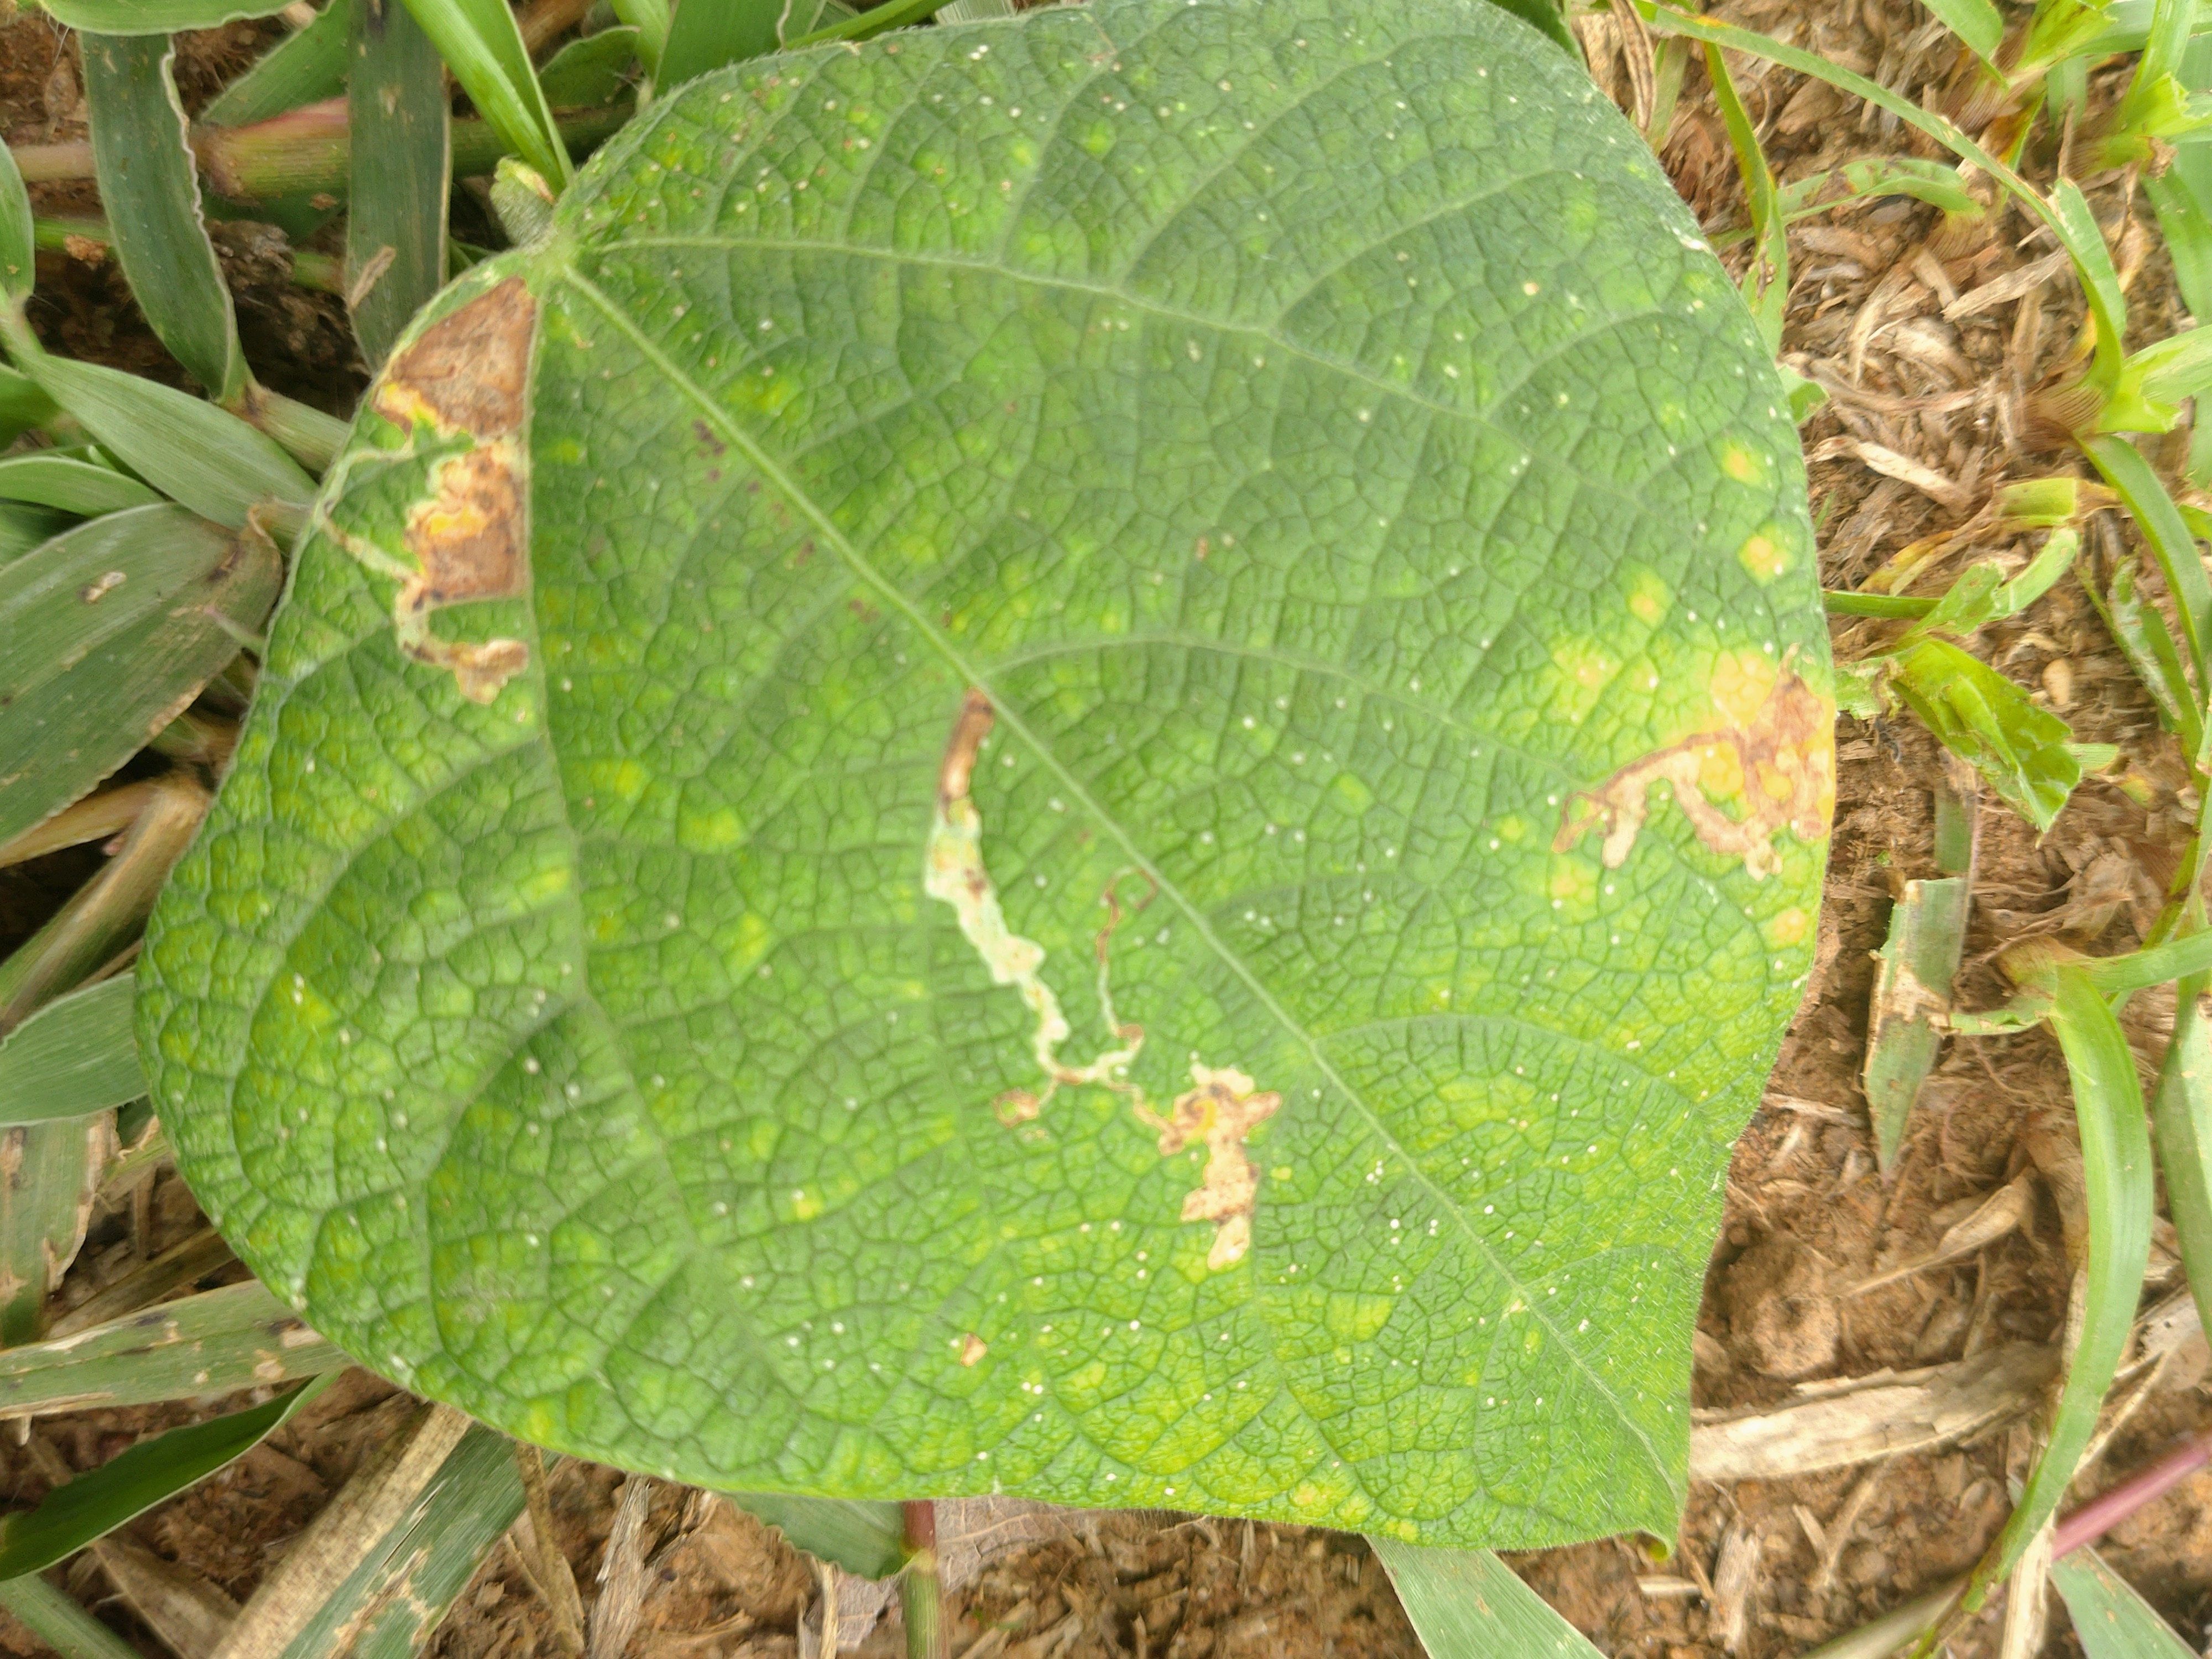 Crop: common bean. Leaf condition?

rust
